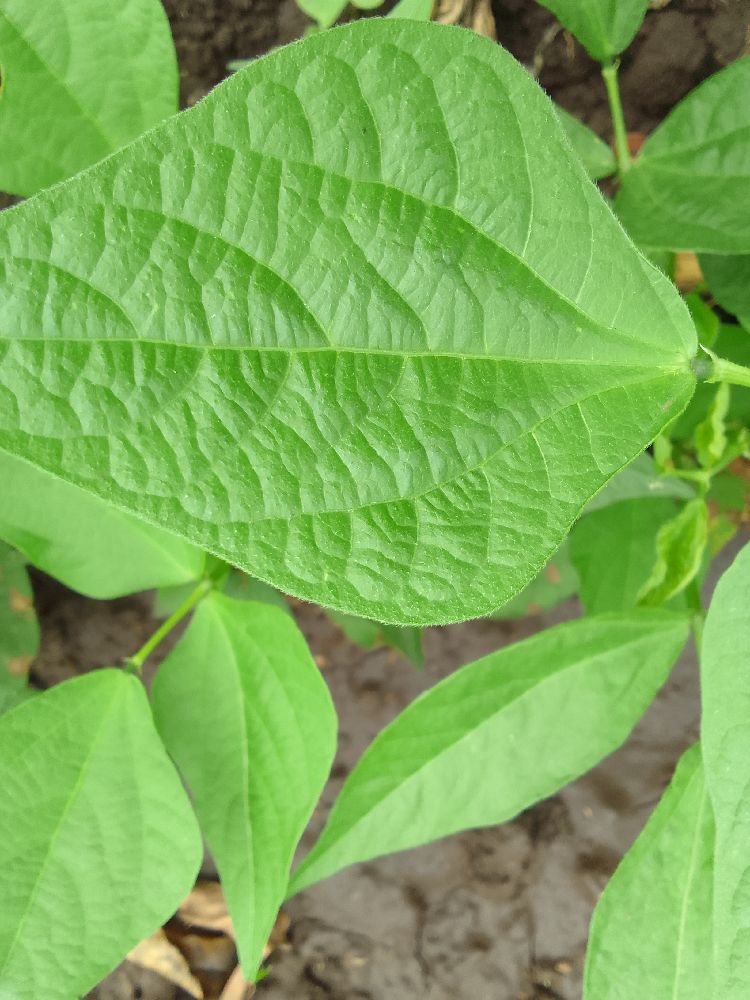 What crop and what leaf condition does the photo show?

common bean, healthy
